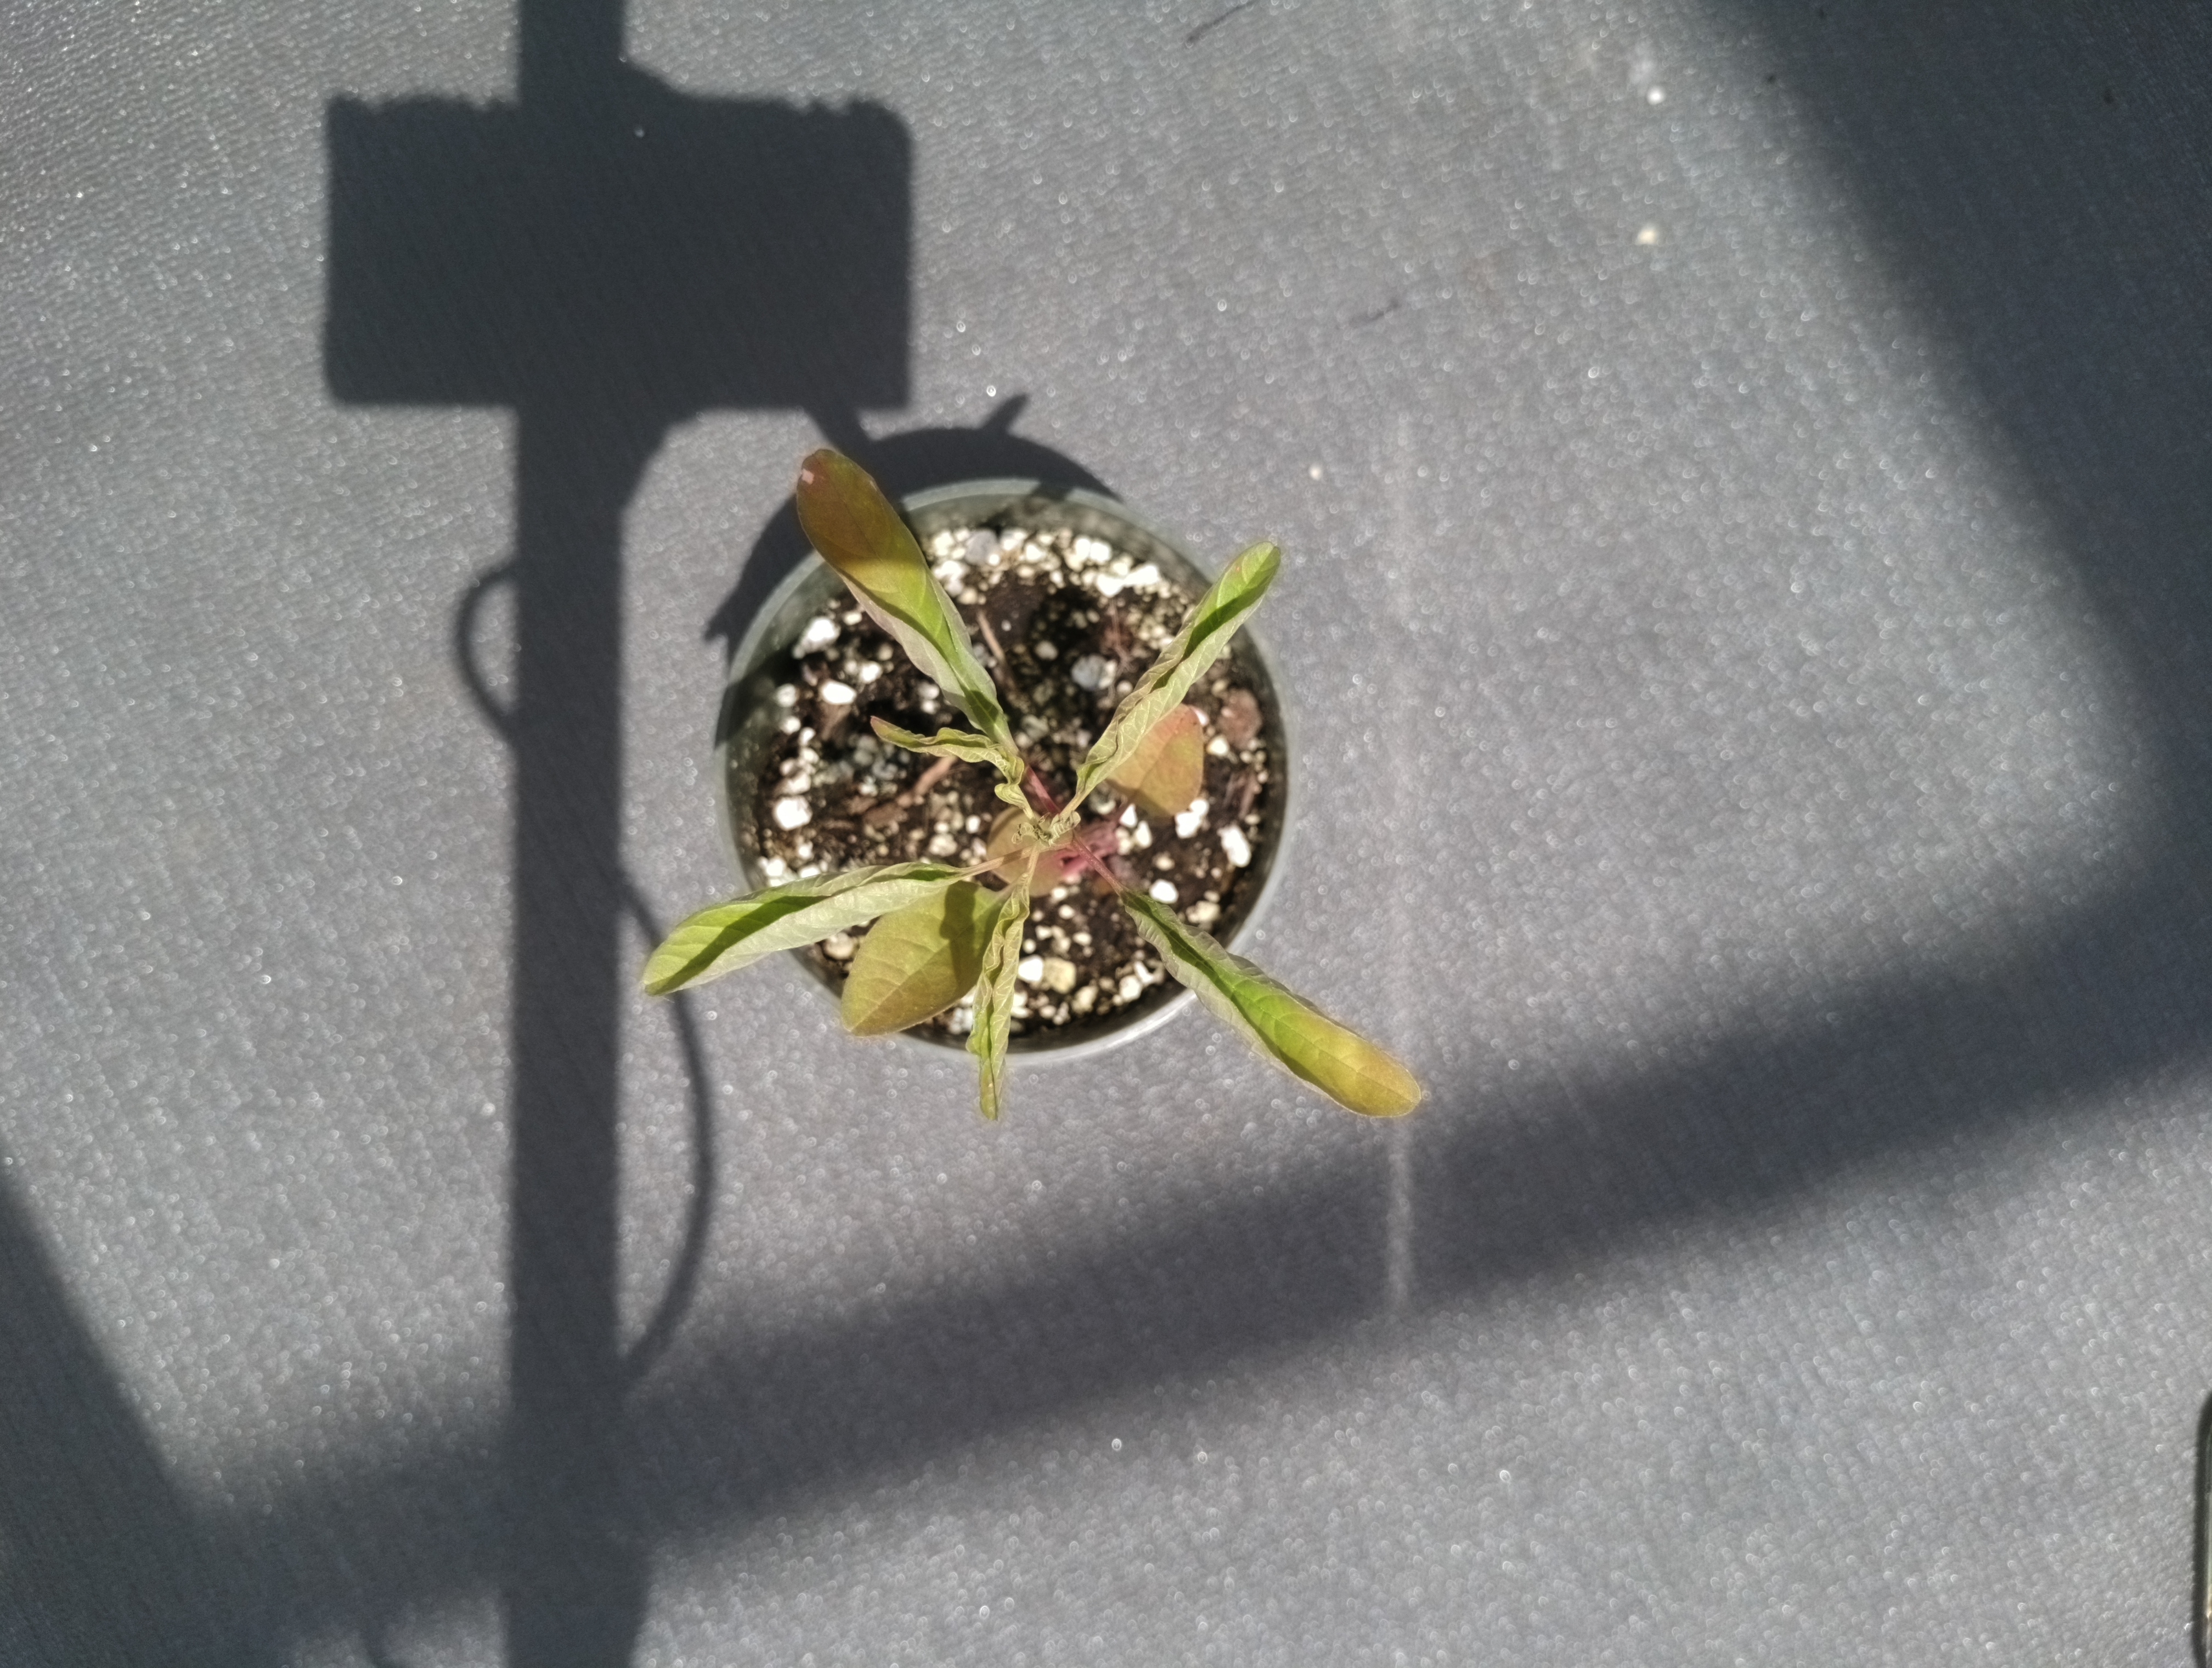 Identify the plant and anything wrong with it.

waterhemp, foliar distortion
